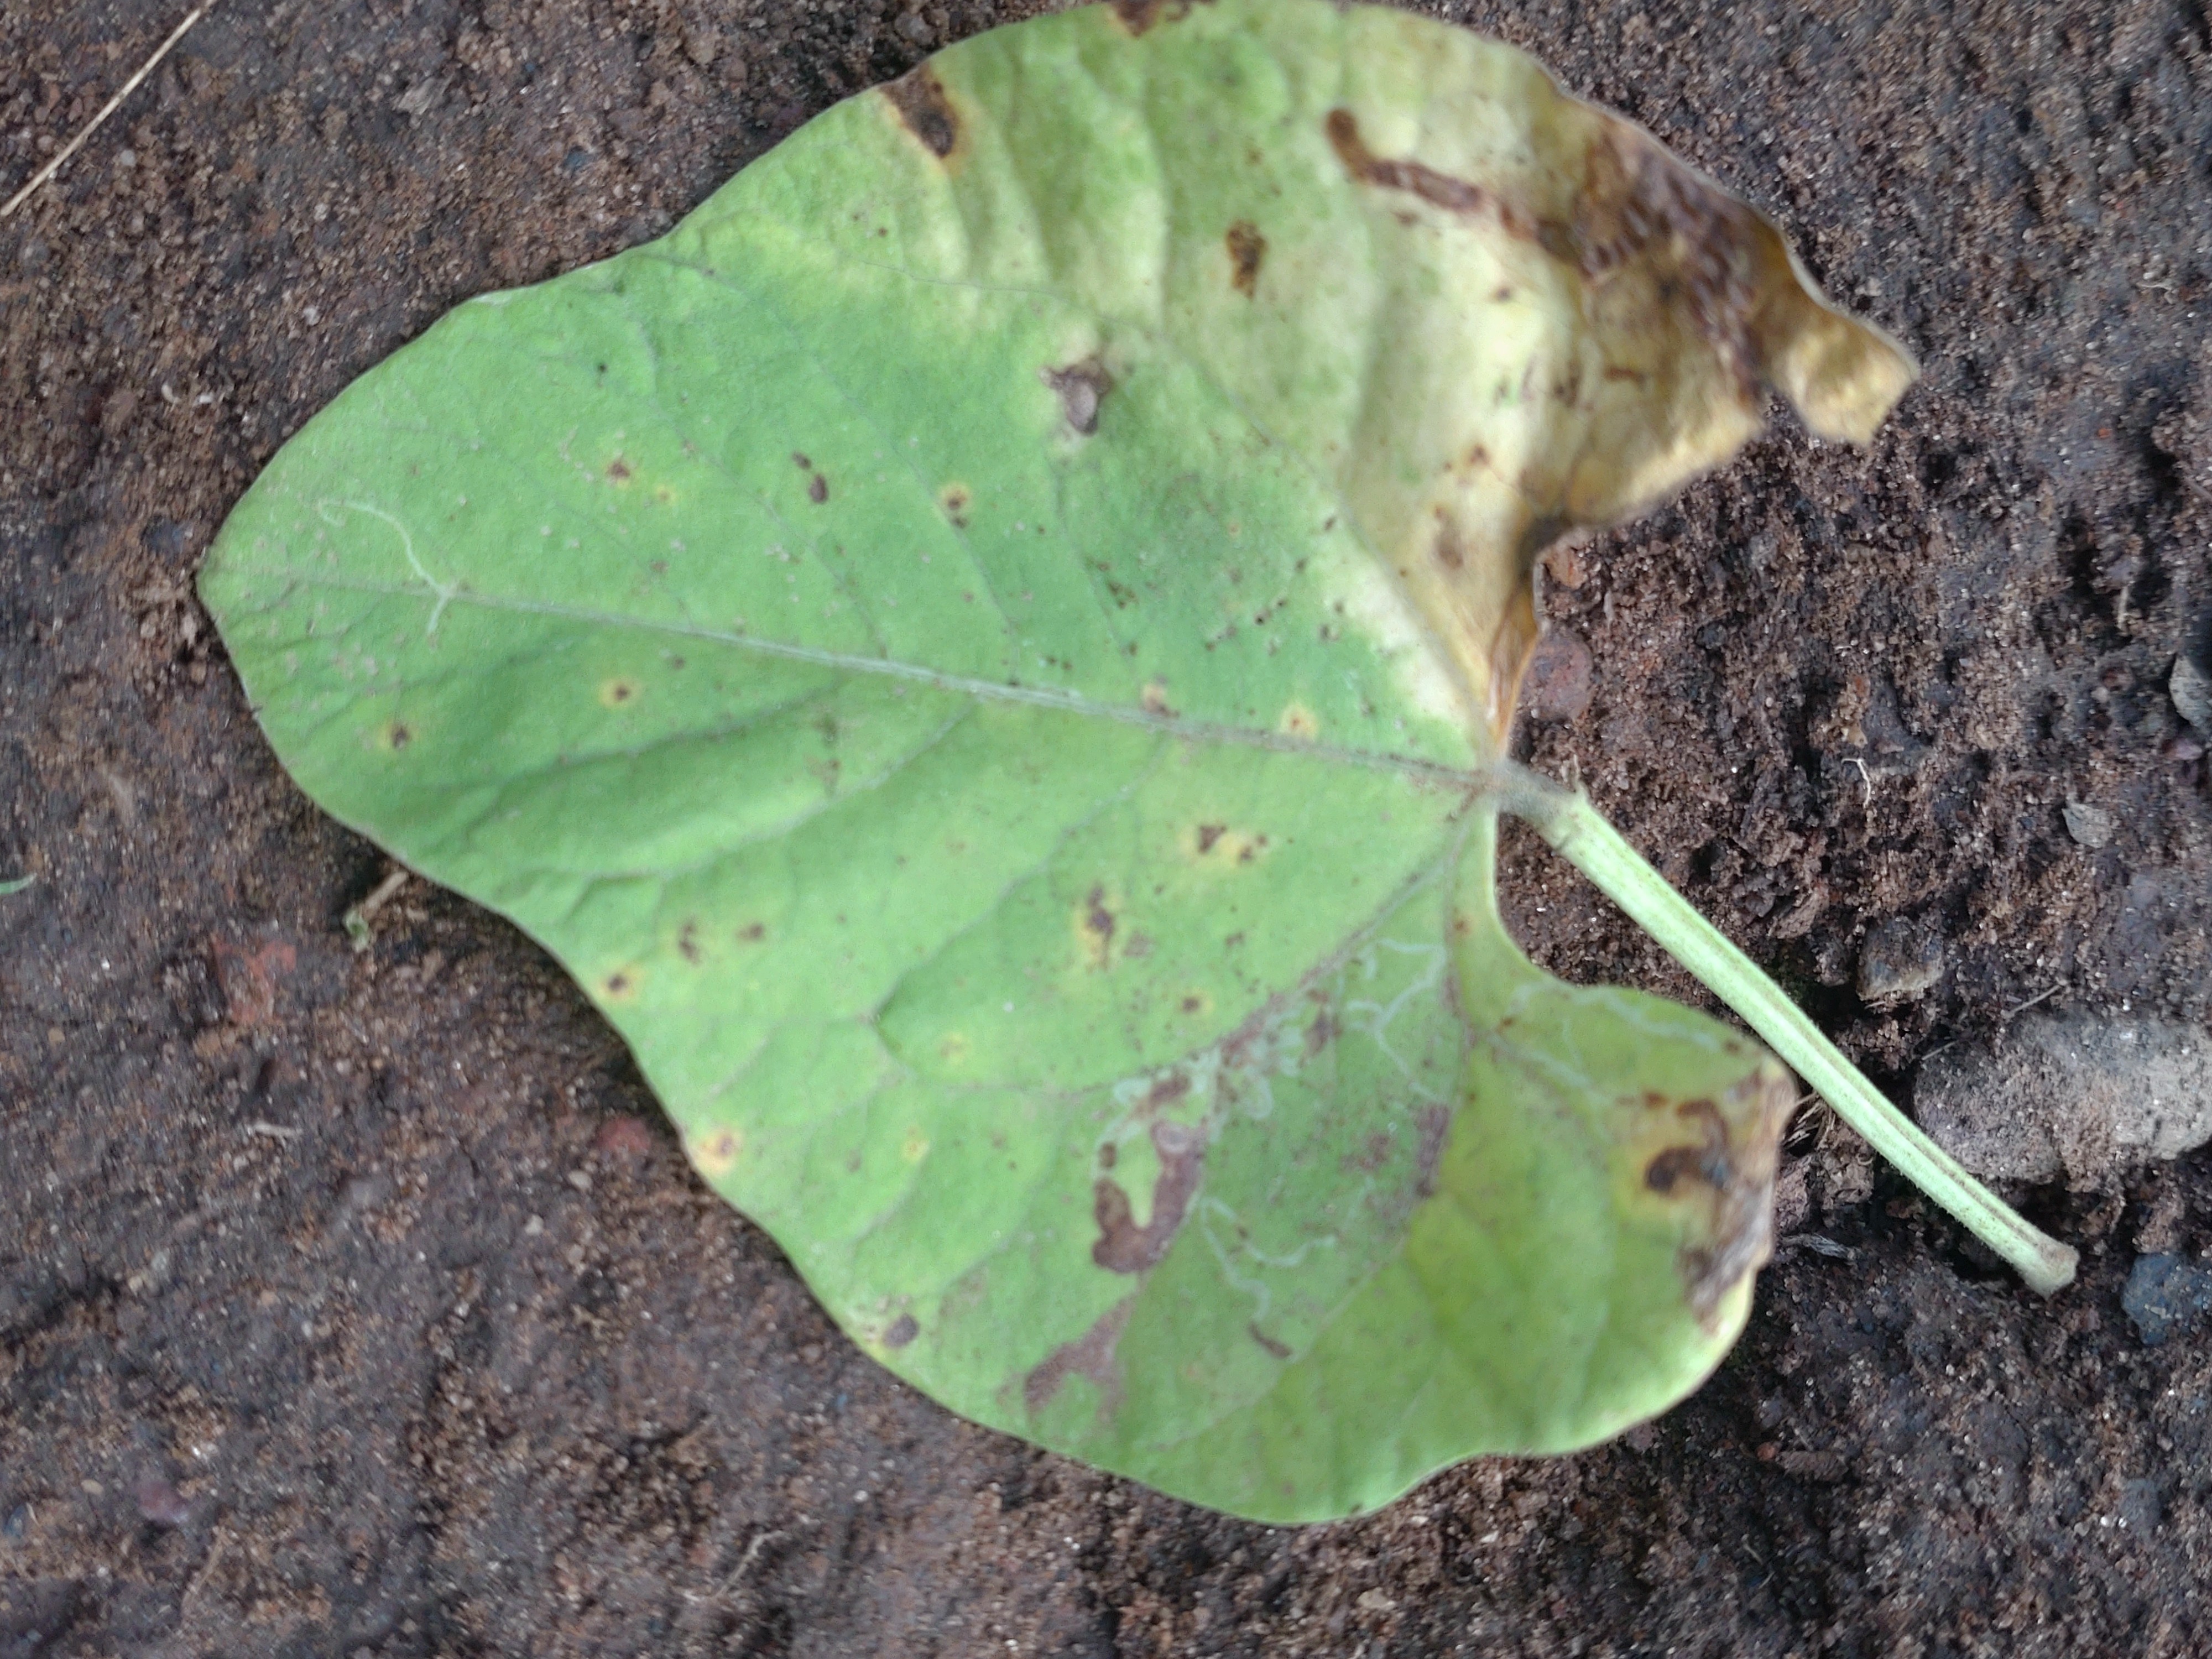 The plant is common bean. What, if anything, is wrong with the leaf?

anthracnose
